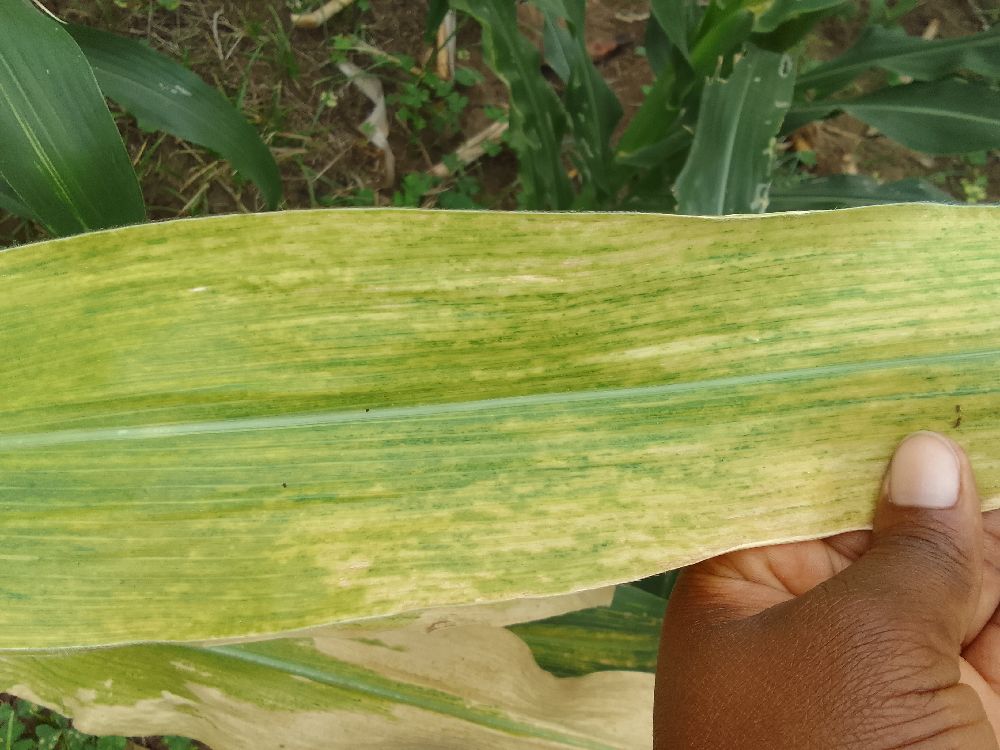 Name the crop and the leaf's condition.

maize, maize lethal necrosis
